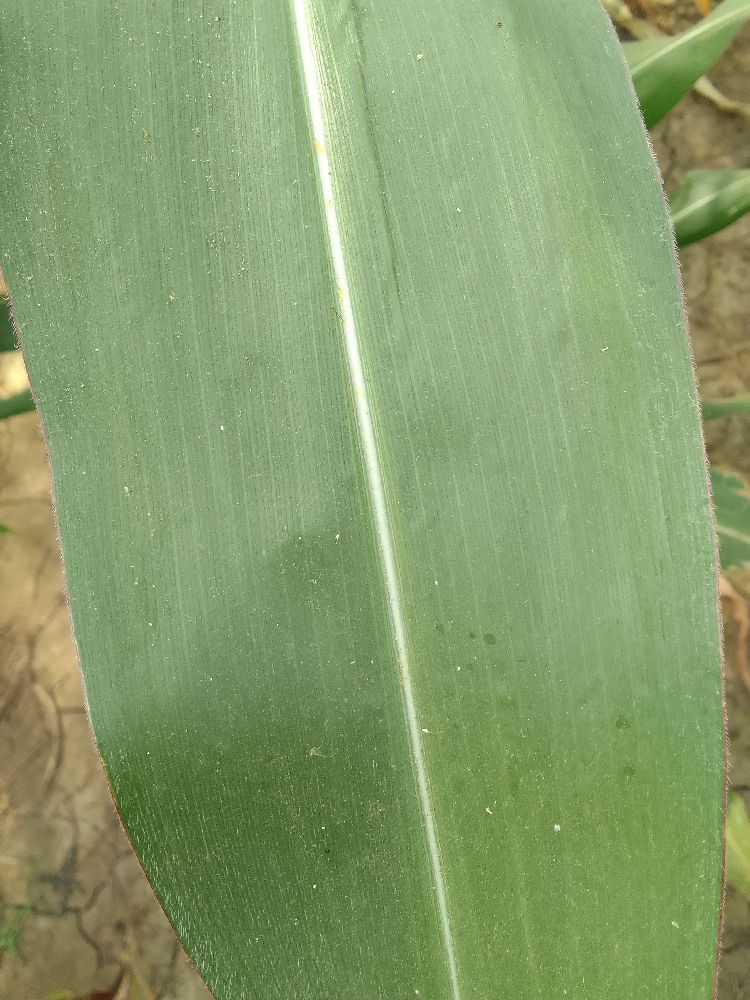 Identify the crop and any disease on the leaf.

maize, healthy
